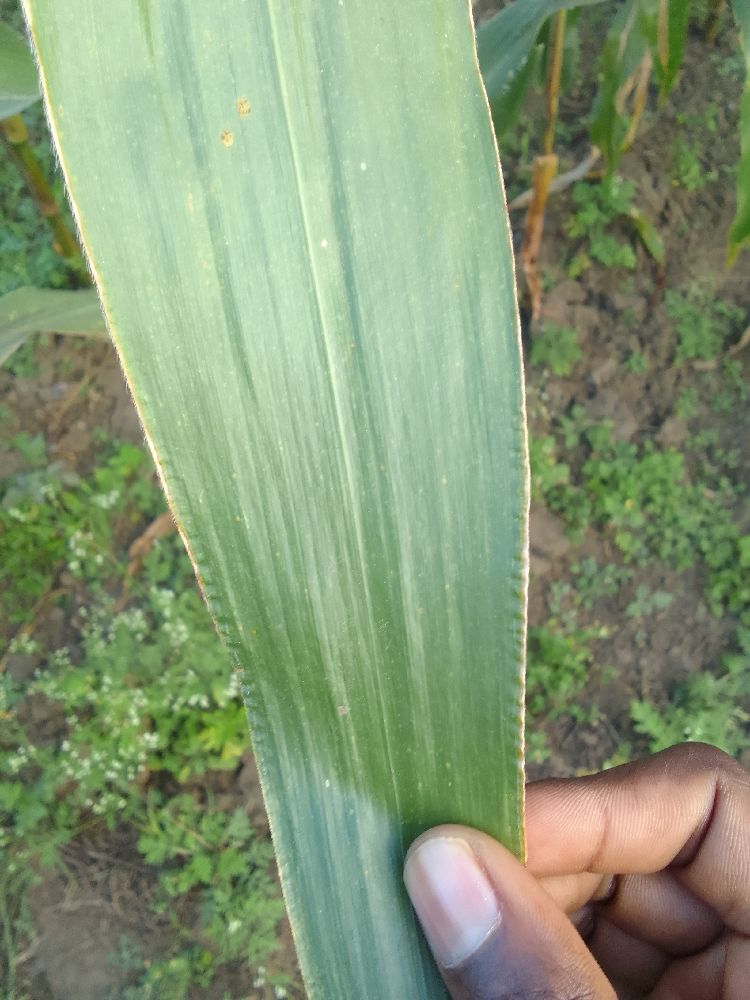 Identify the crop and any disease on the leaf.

maize, healthy
